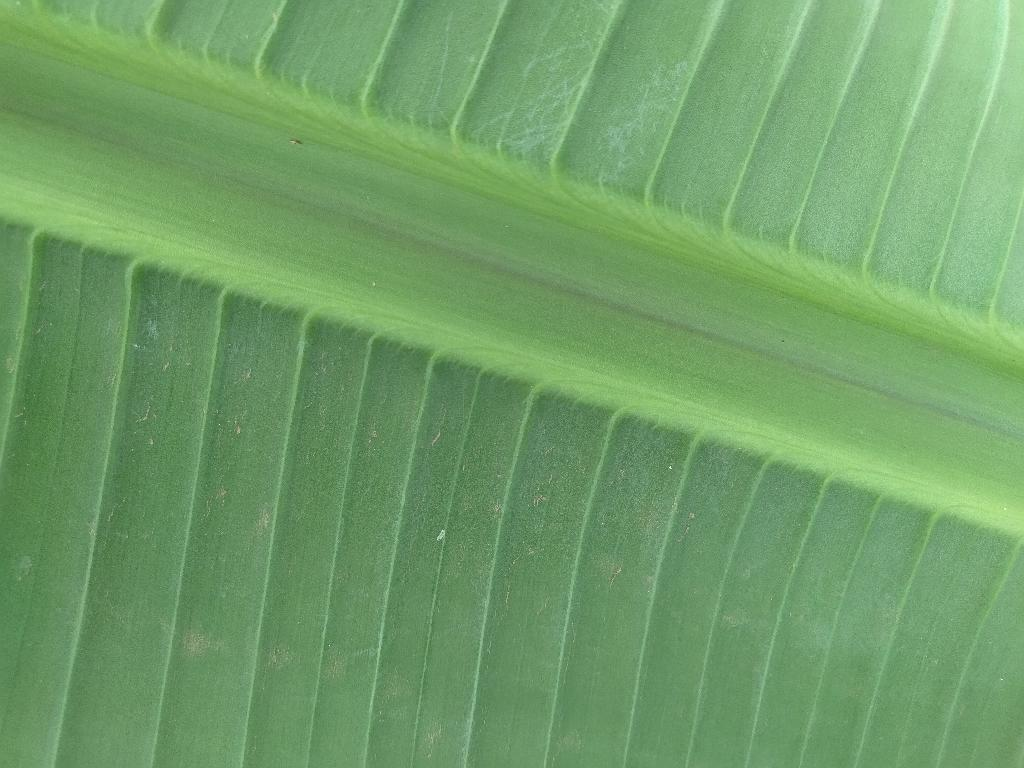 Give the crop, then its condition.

banana, healthy
